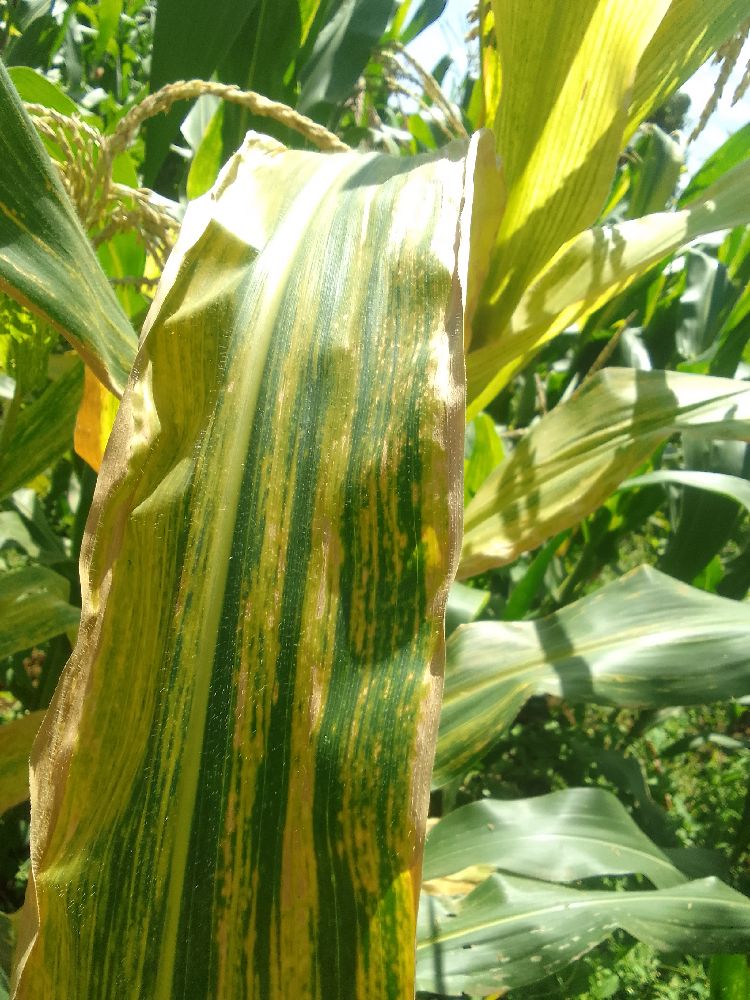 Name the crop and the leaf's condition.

maize, maize lethal necrosis
